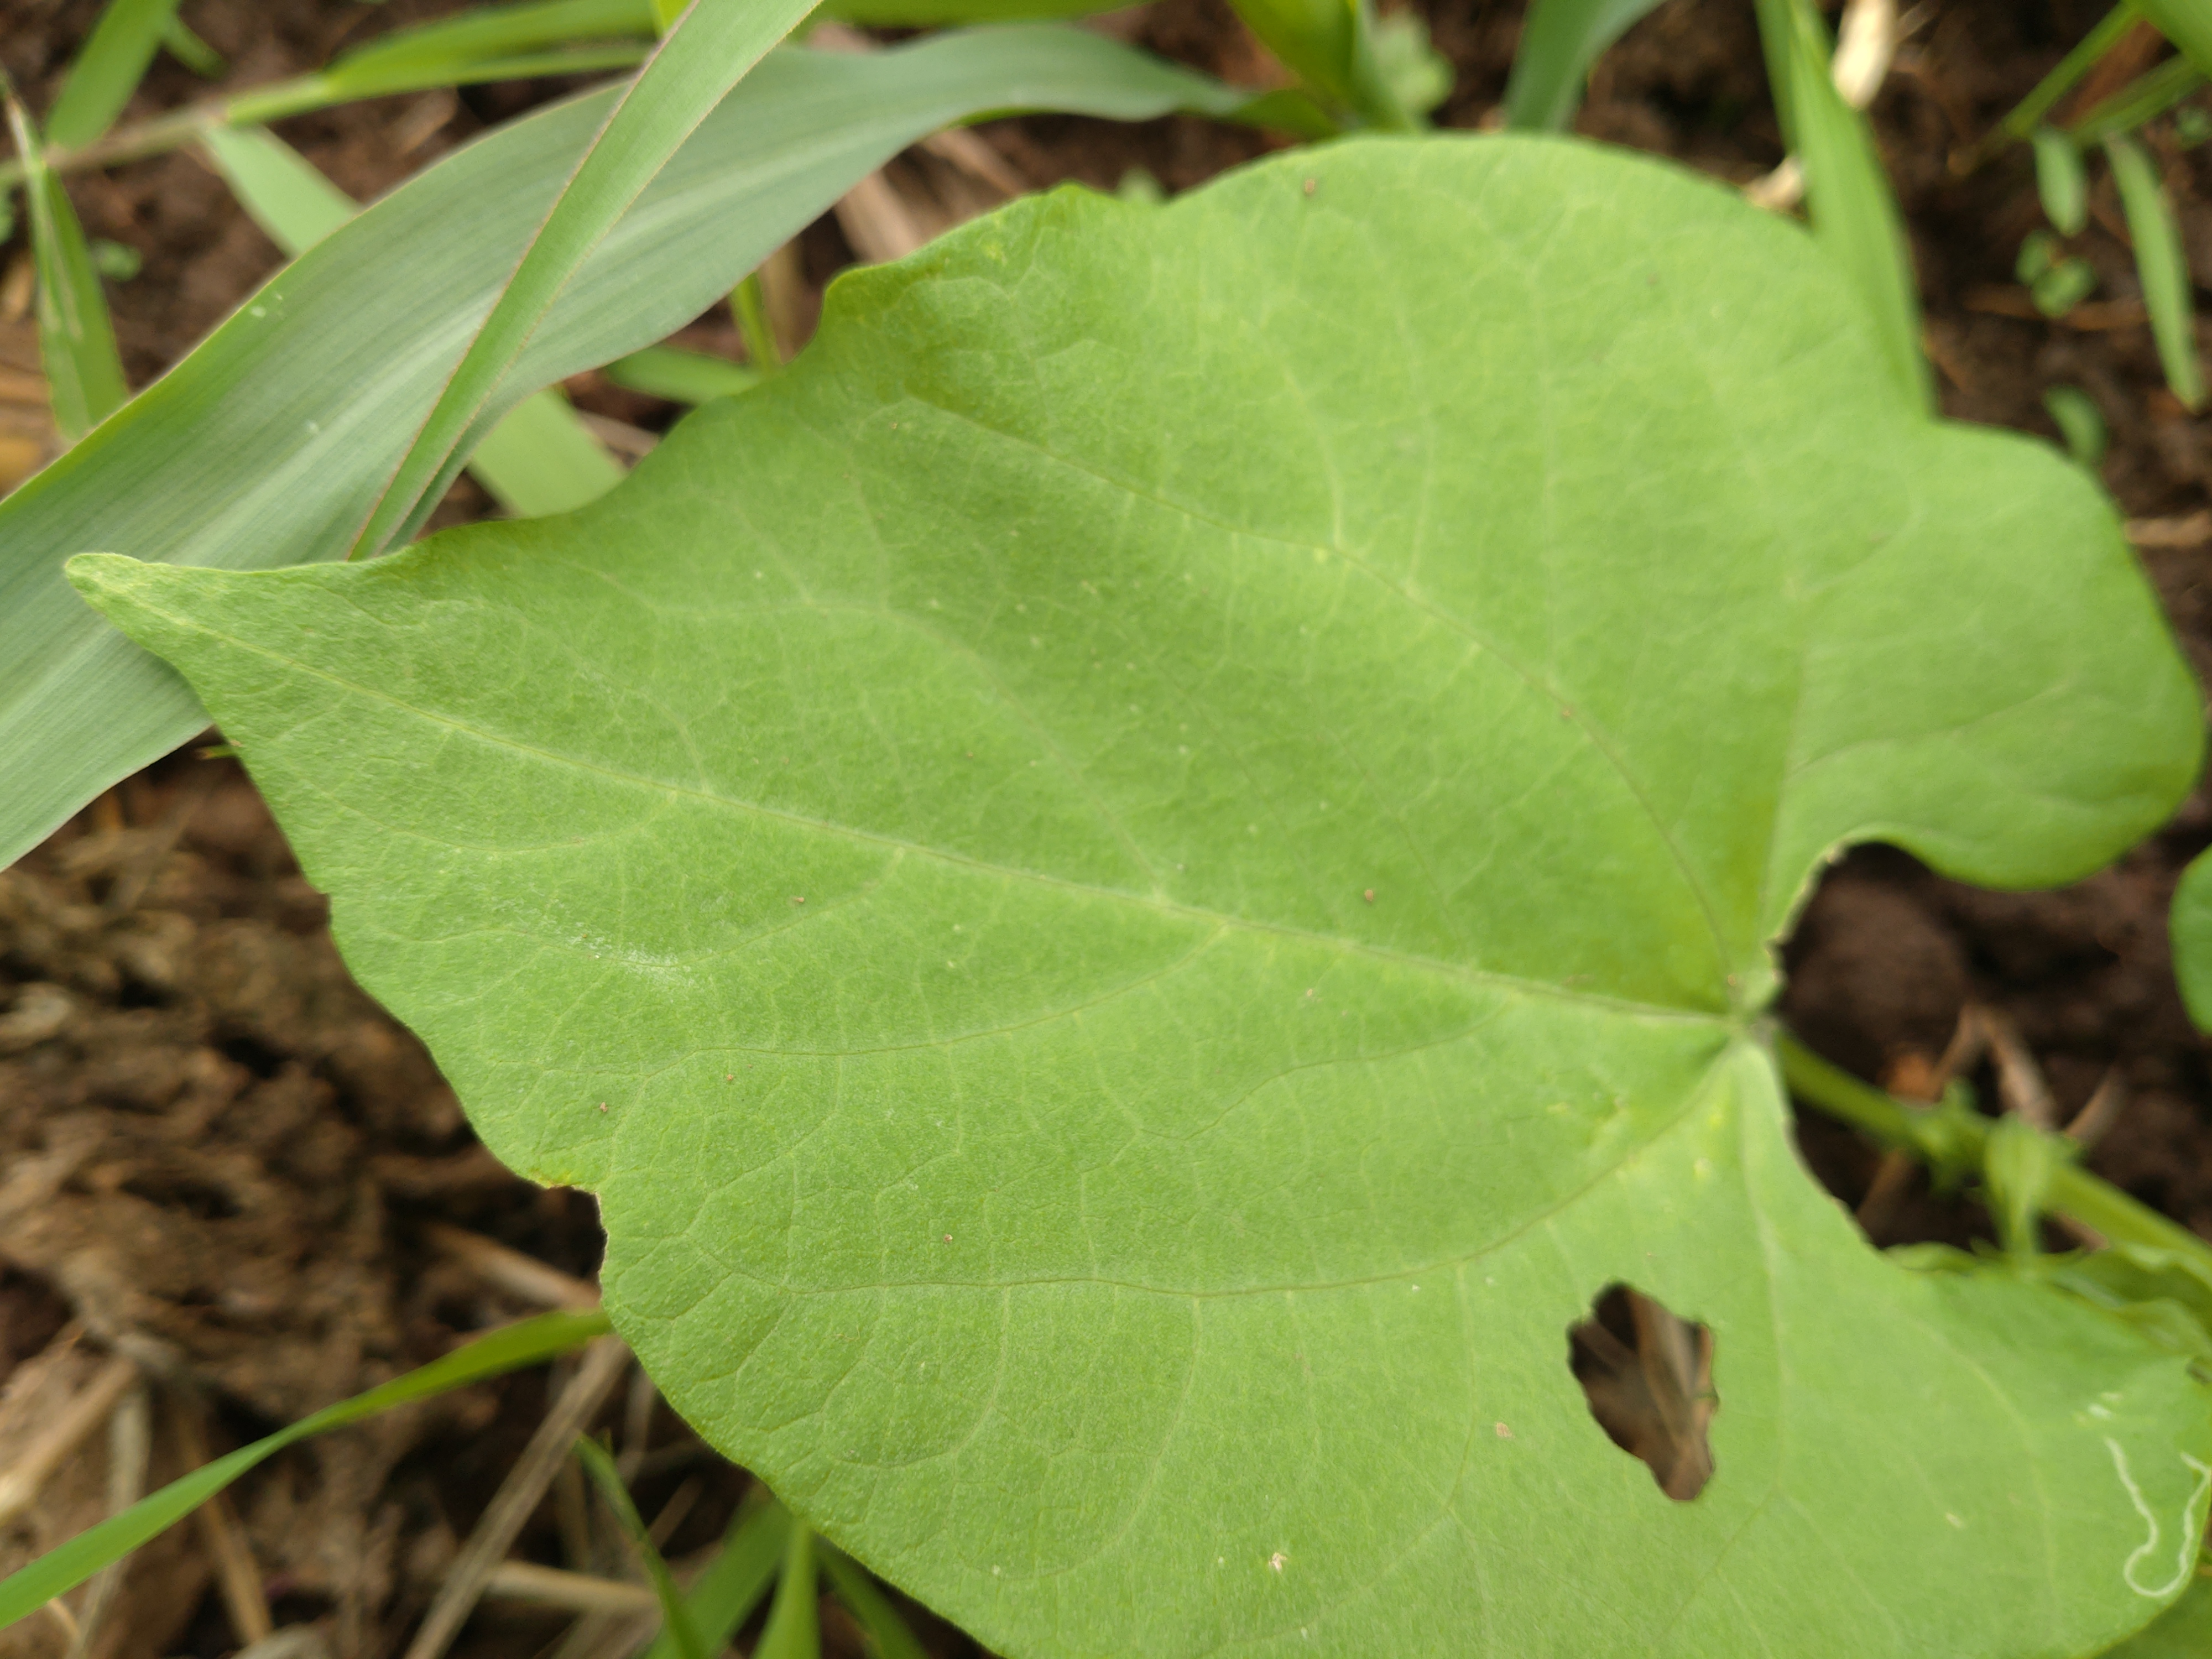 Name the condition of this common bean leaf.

healthy
